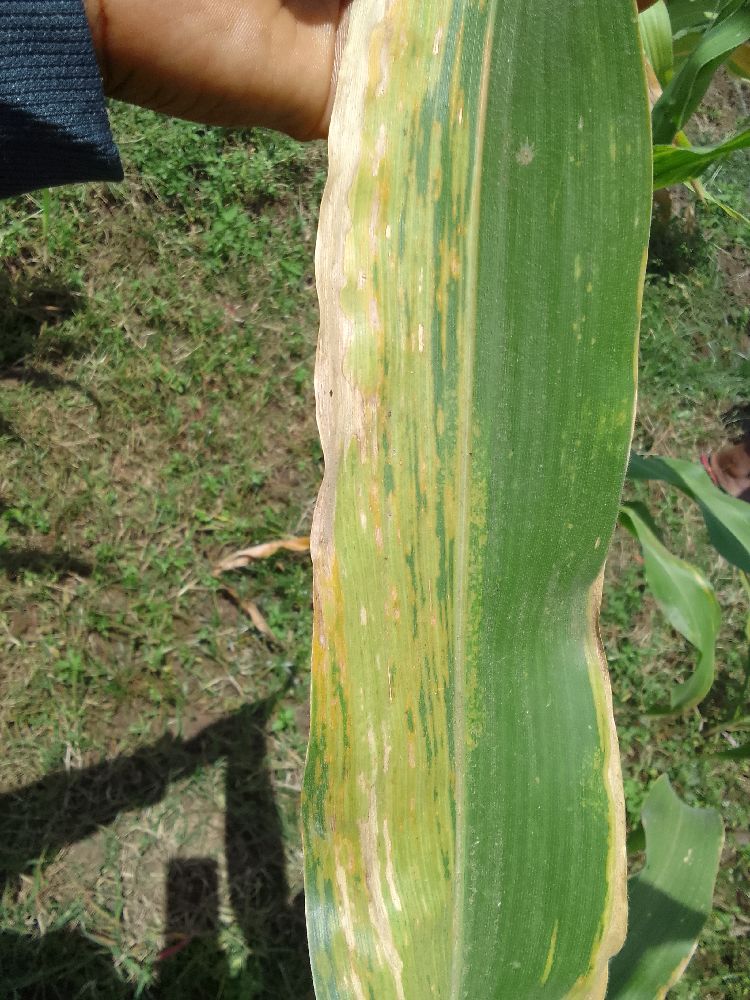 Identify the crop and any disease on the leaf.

maize, maize lethal necrosis
